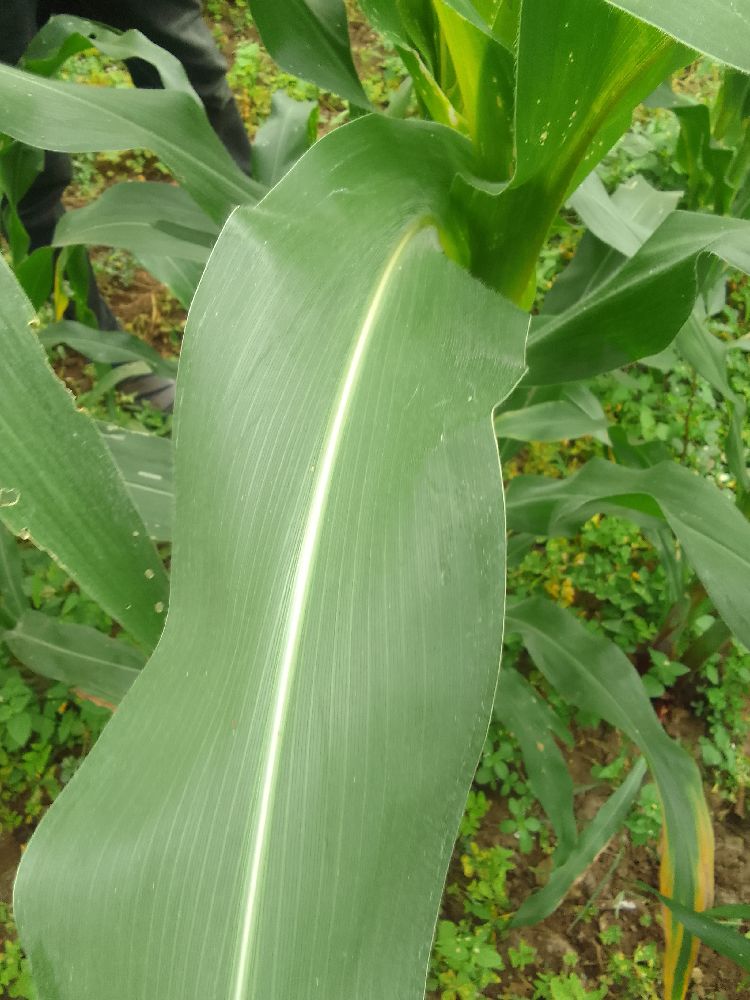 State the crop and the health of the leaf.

maize, healthy
